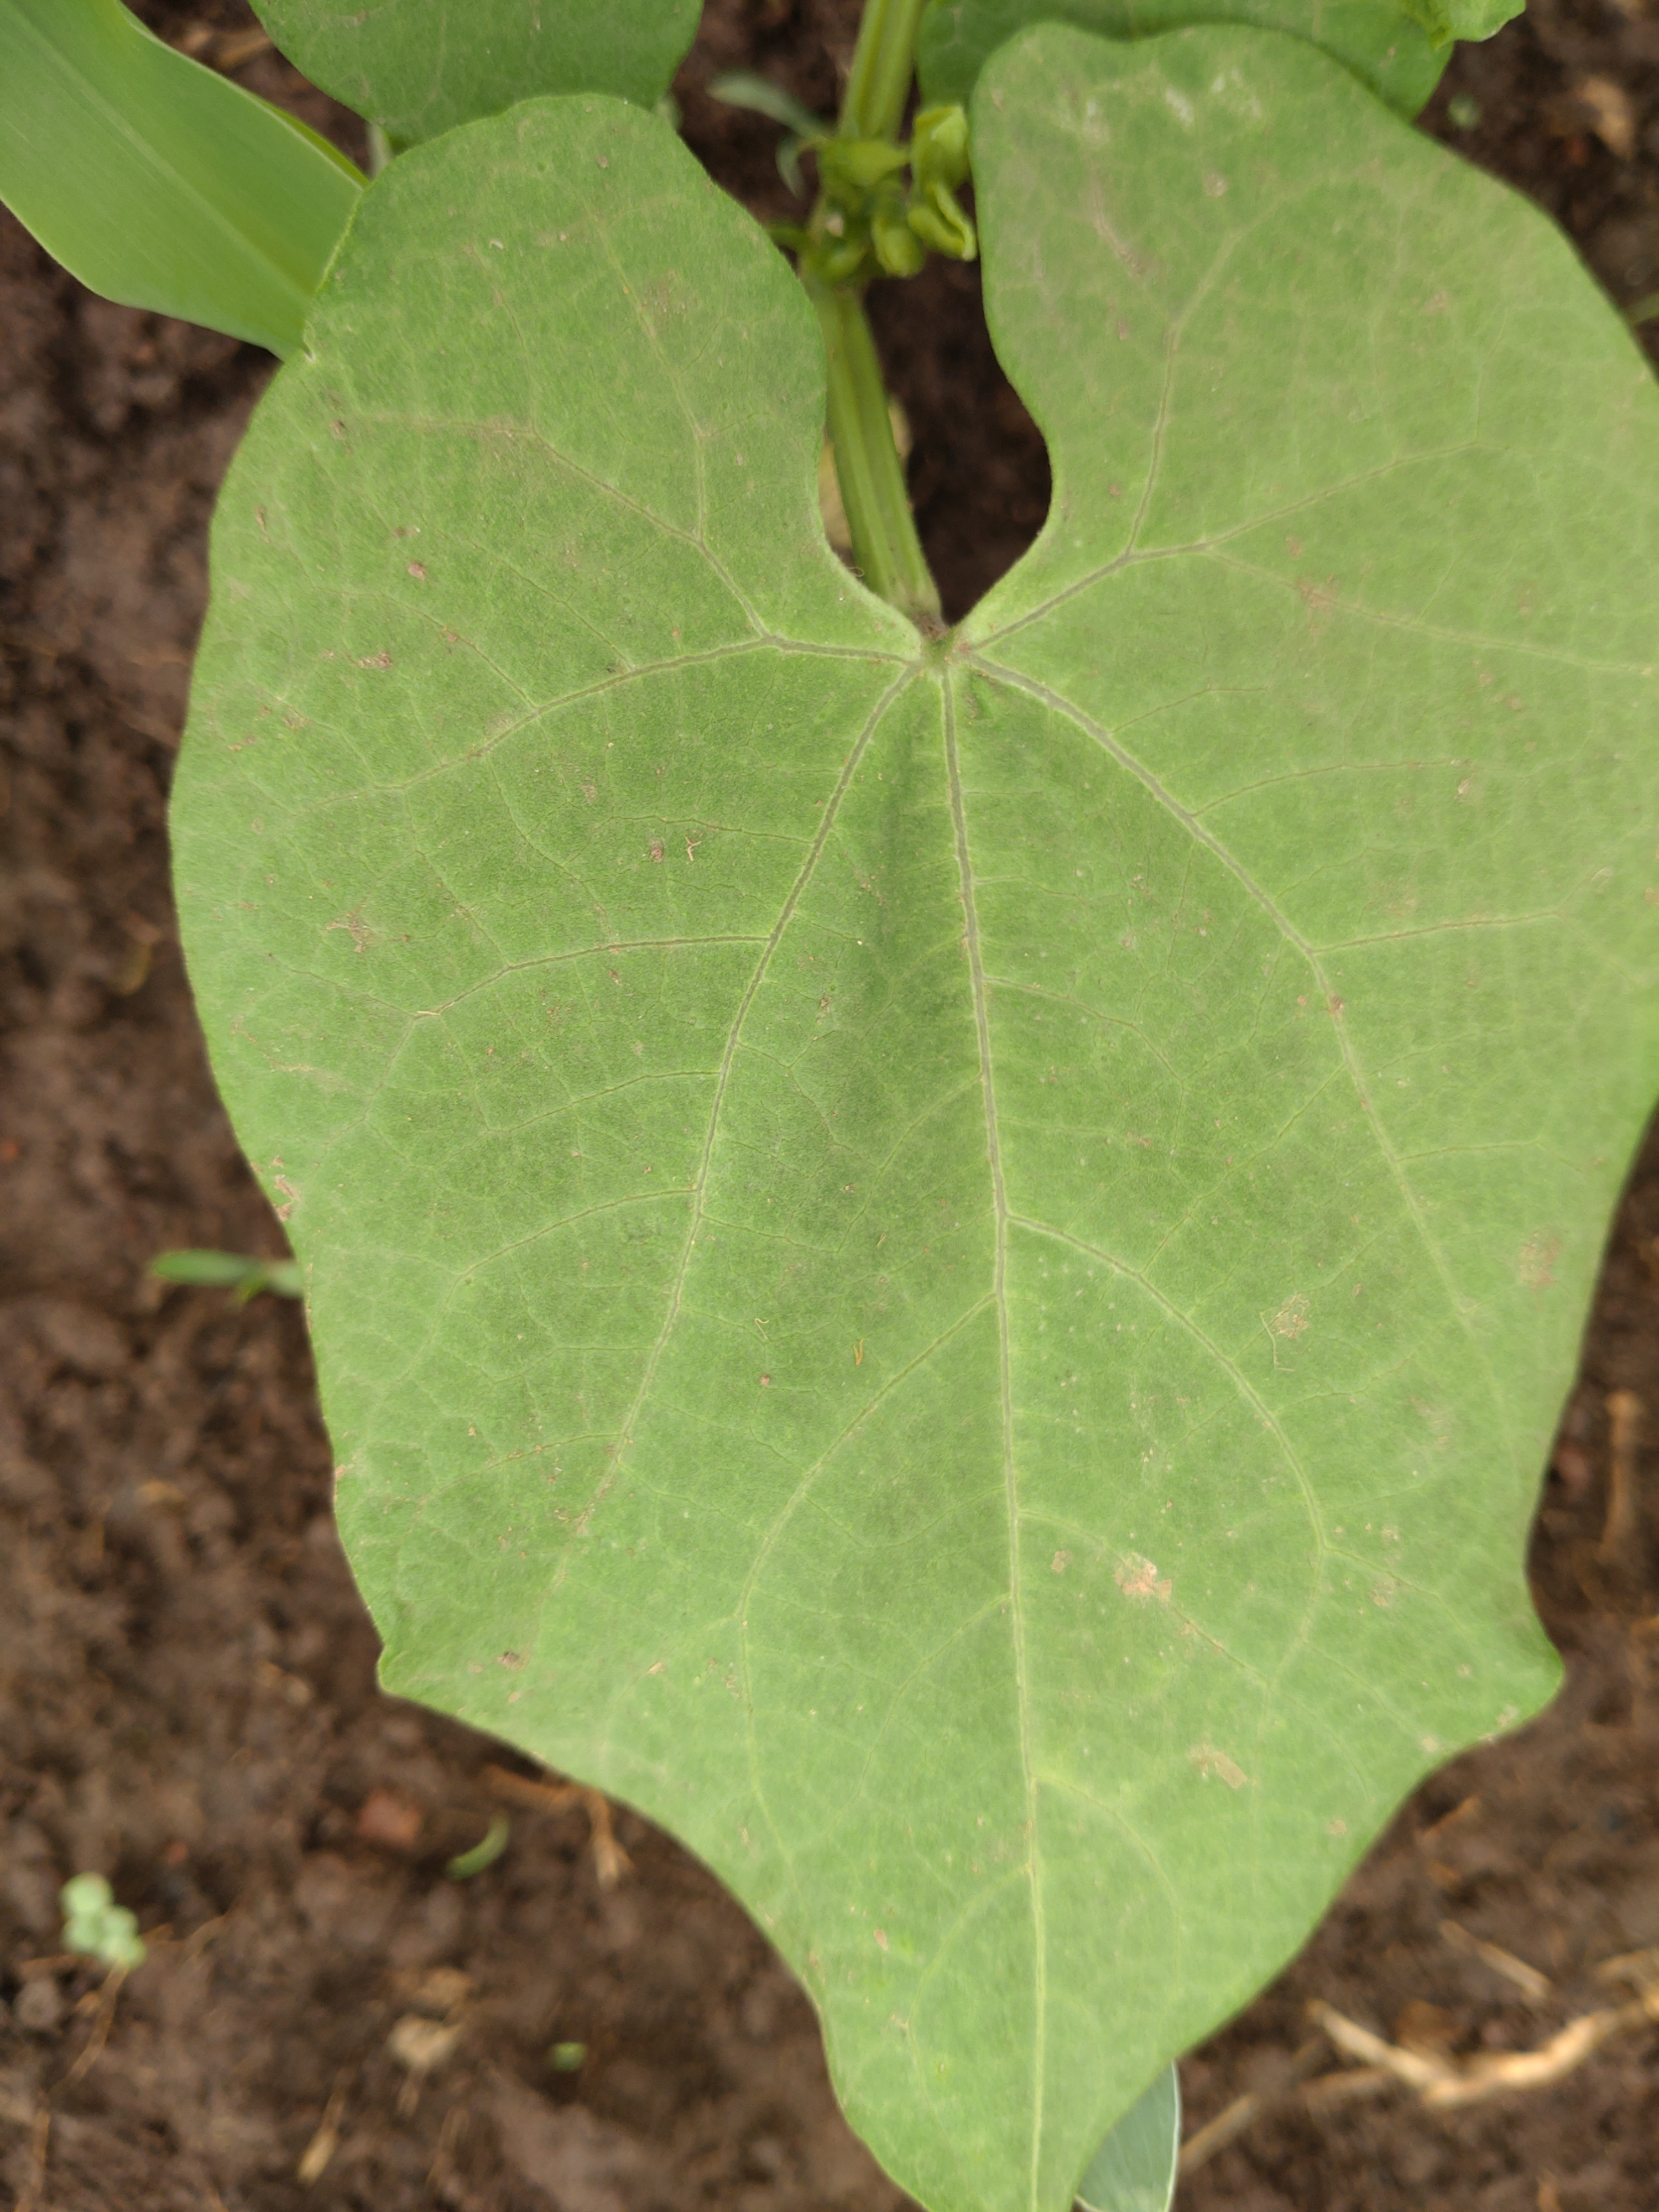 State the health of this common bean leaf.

healthy
